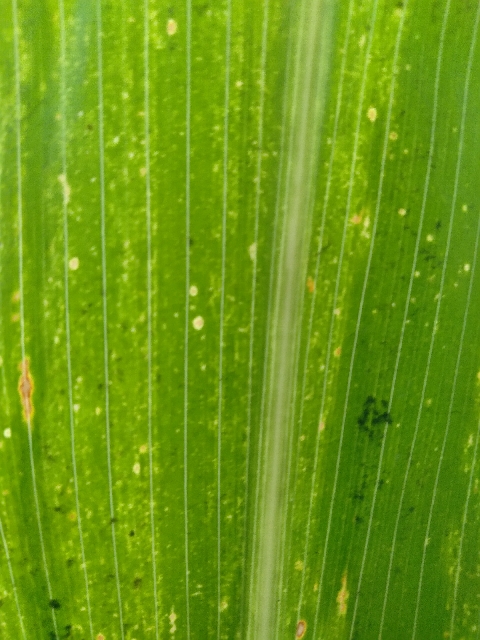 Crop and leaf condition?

maize, maize lethal necrosis
